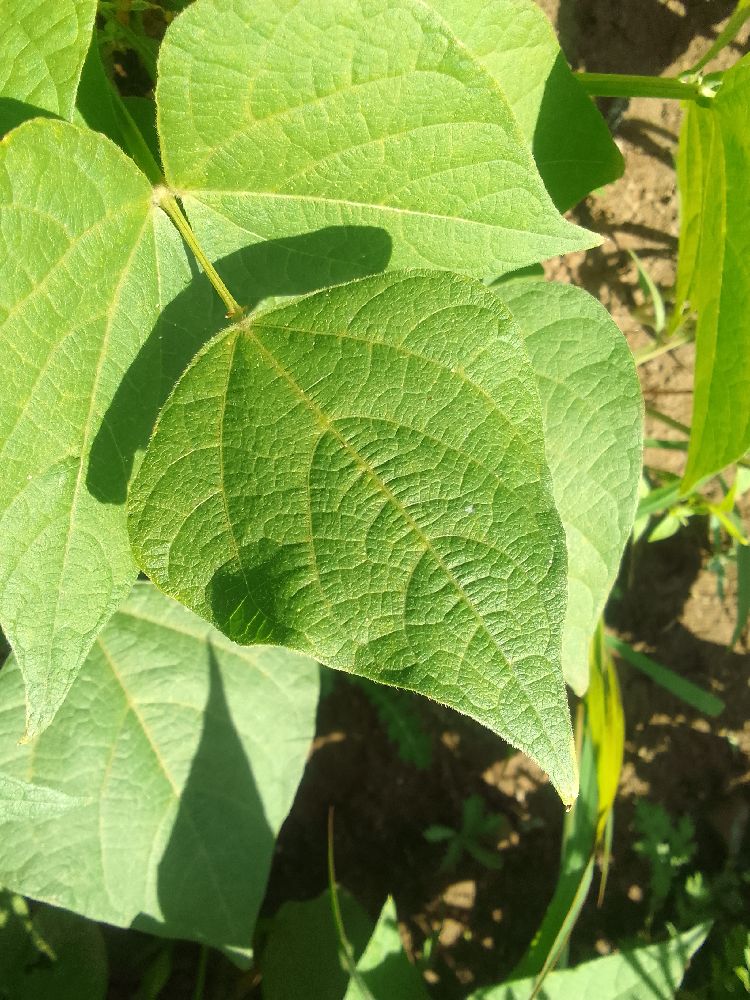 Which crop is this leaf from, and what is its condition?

common bean, healthy
